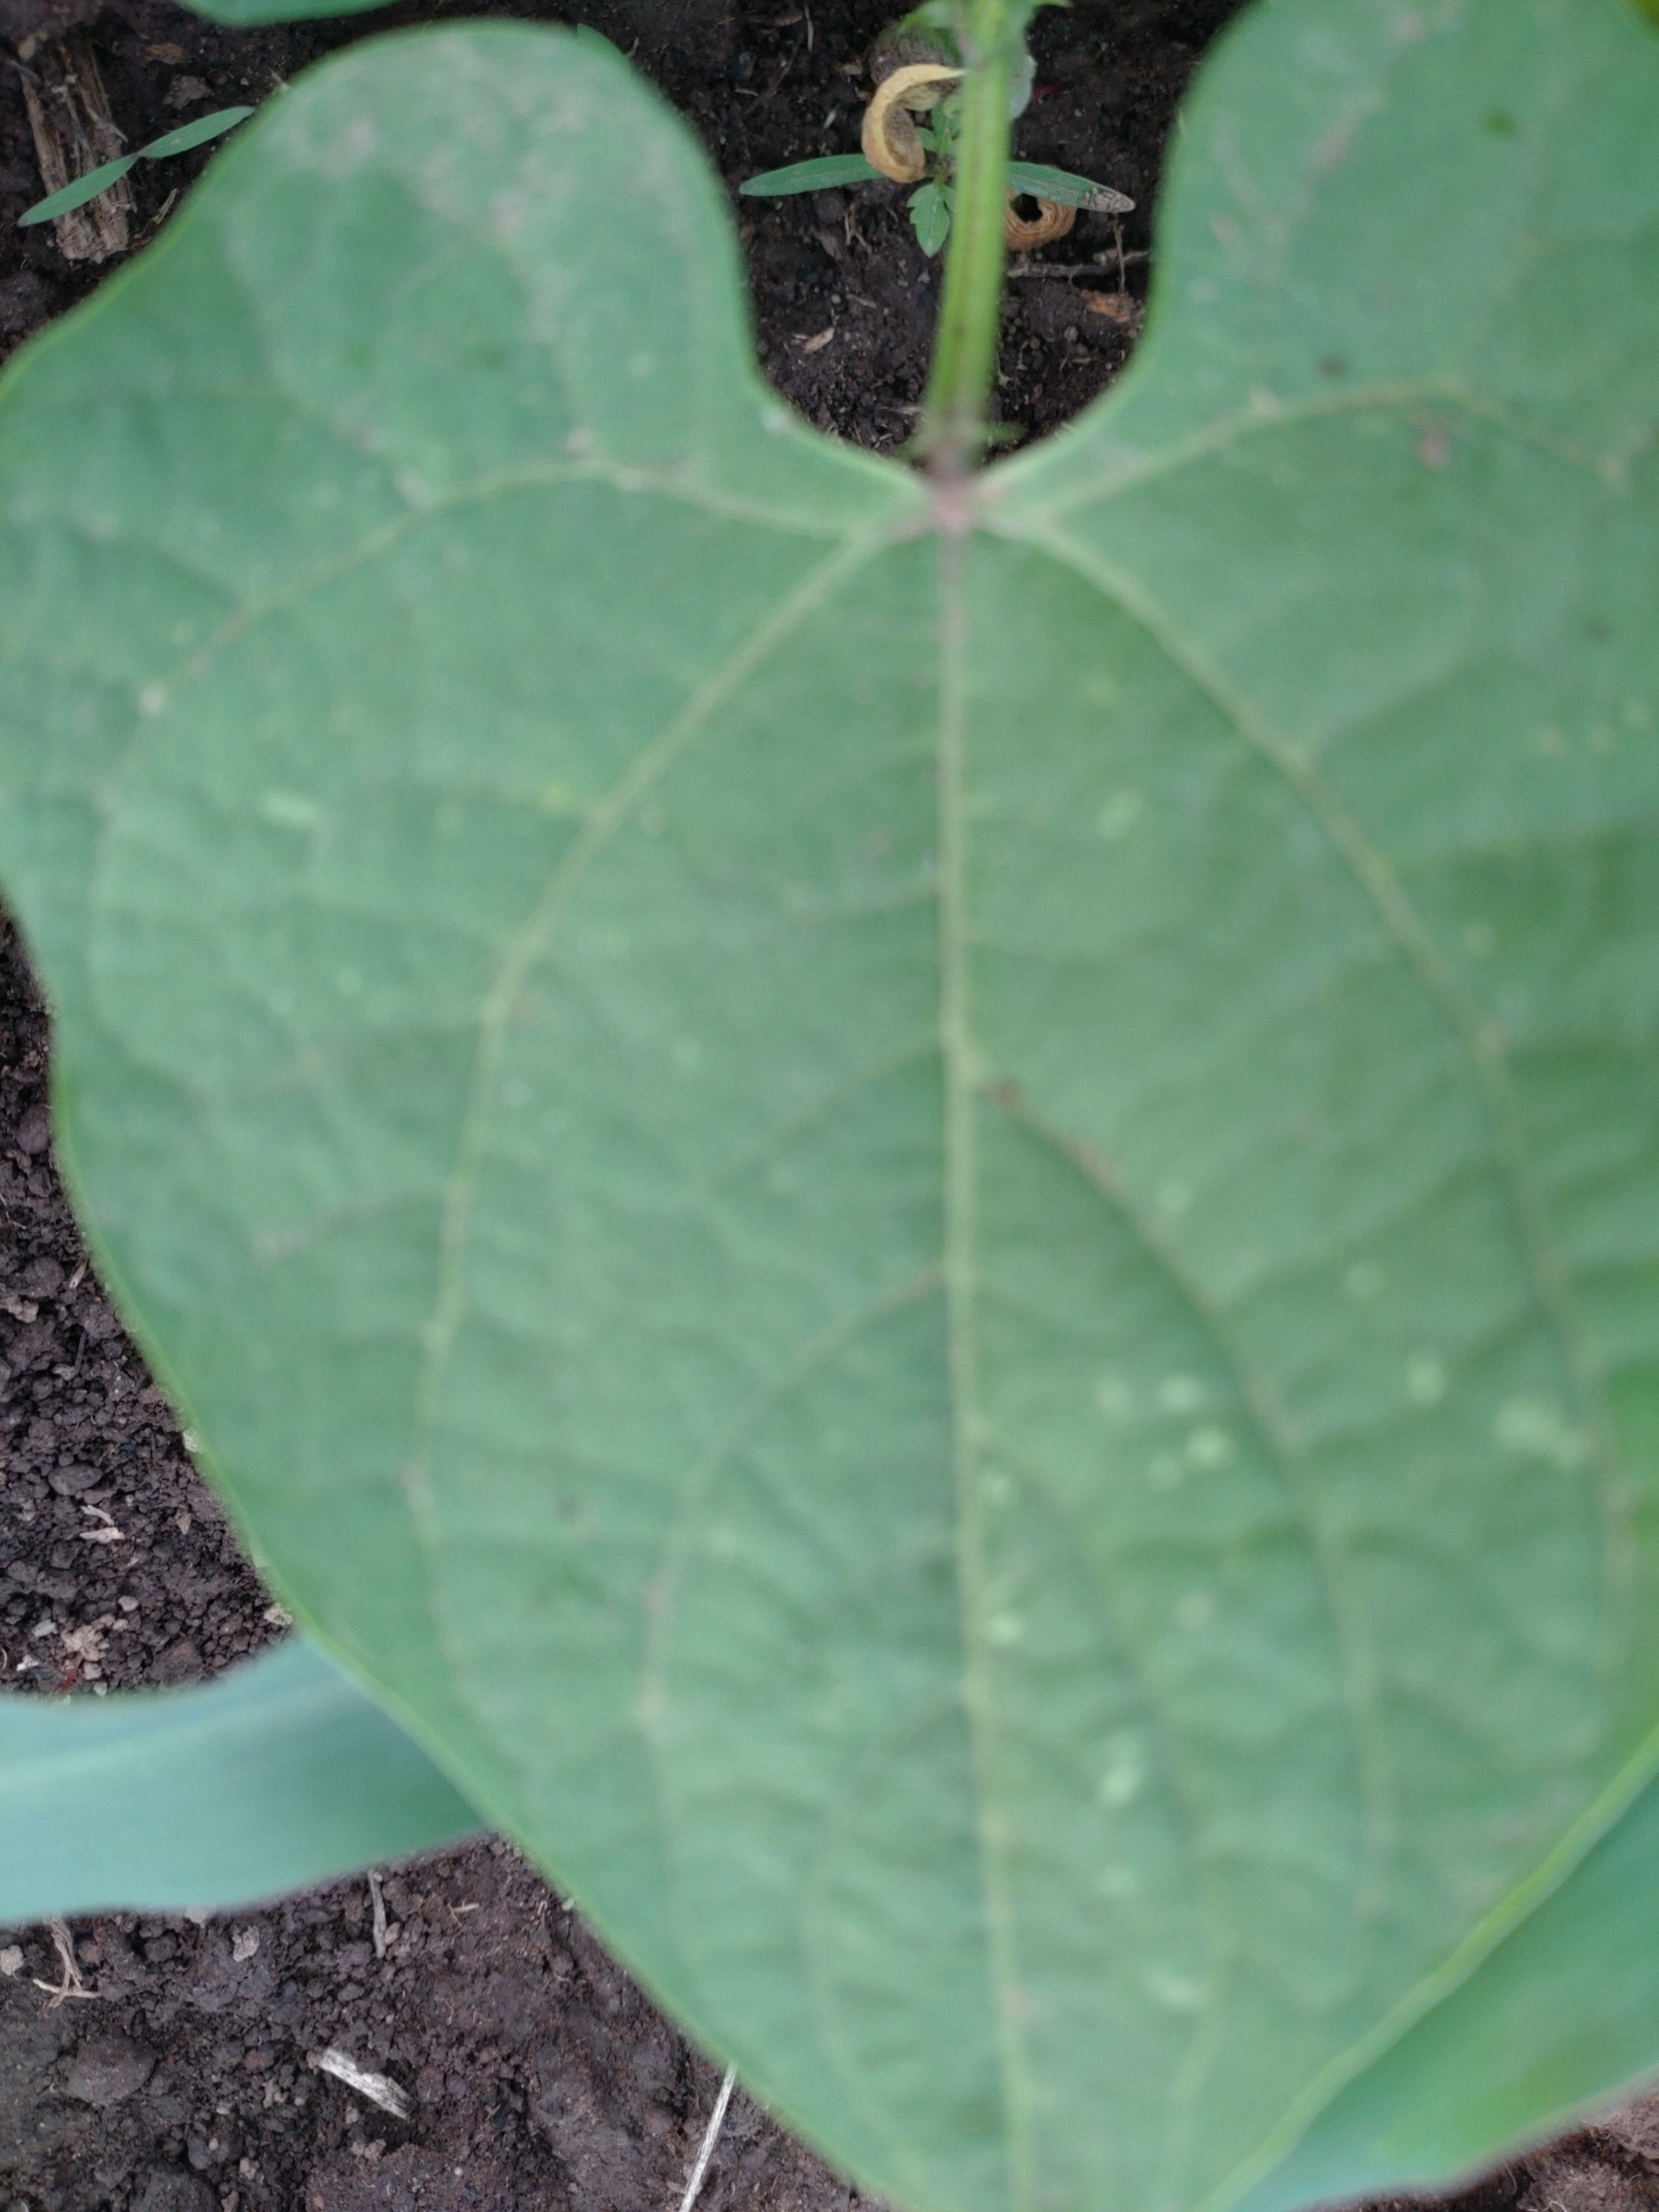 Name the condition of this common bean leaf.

healthy
